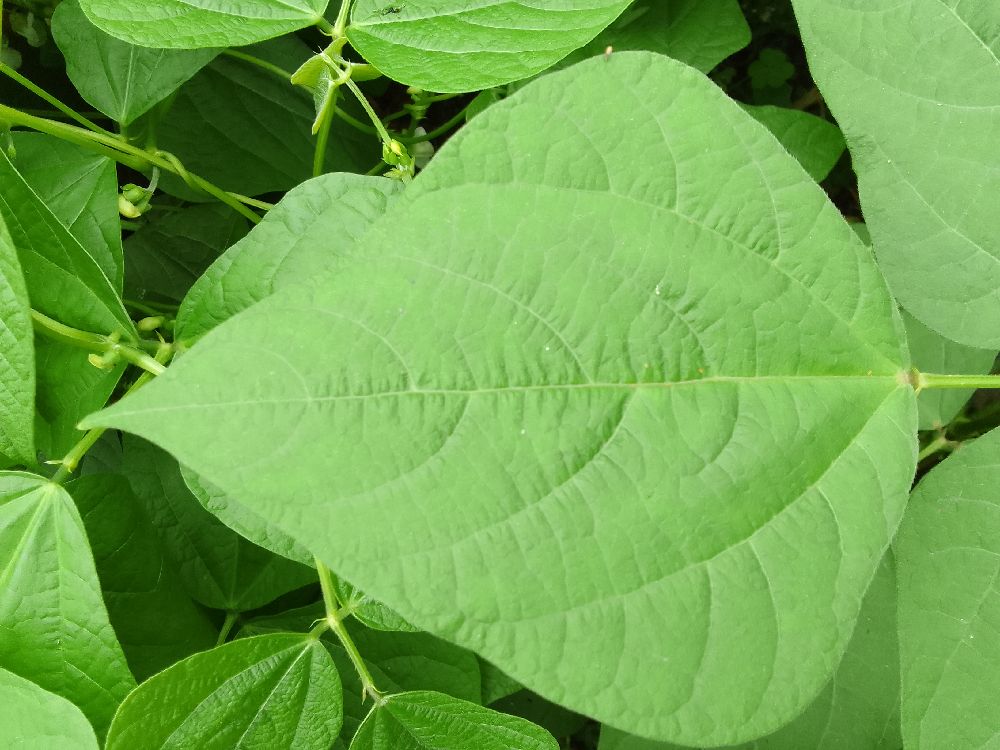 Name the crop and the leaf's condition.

common bean, healthy
